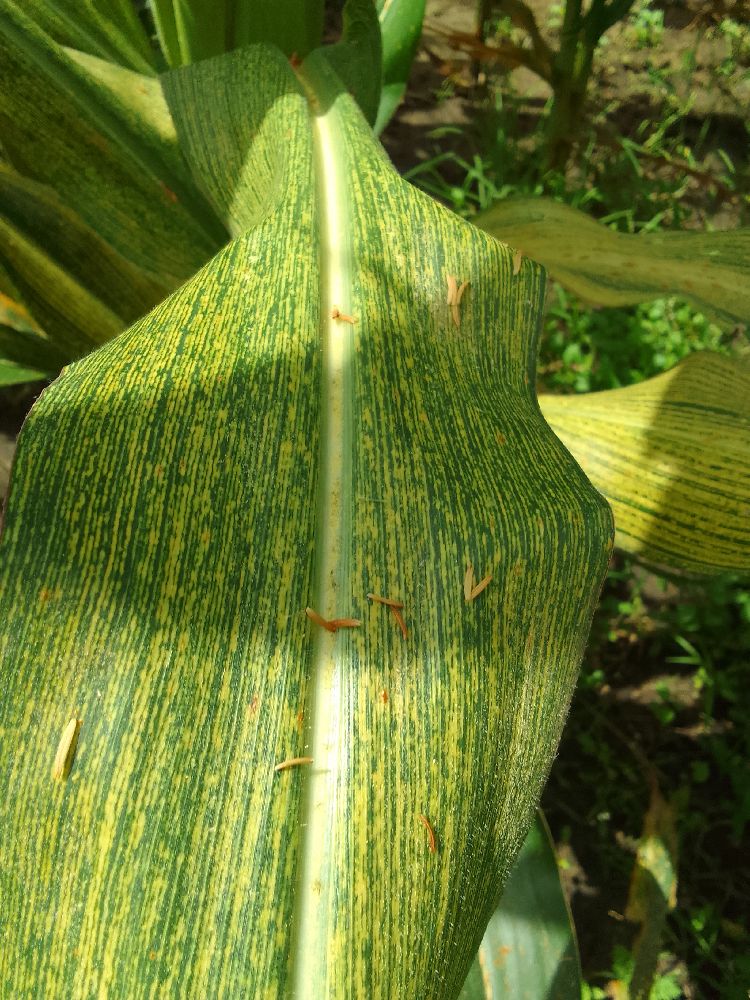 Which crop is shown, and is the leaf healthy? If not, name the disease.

maize, maize streak virus
